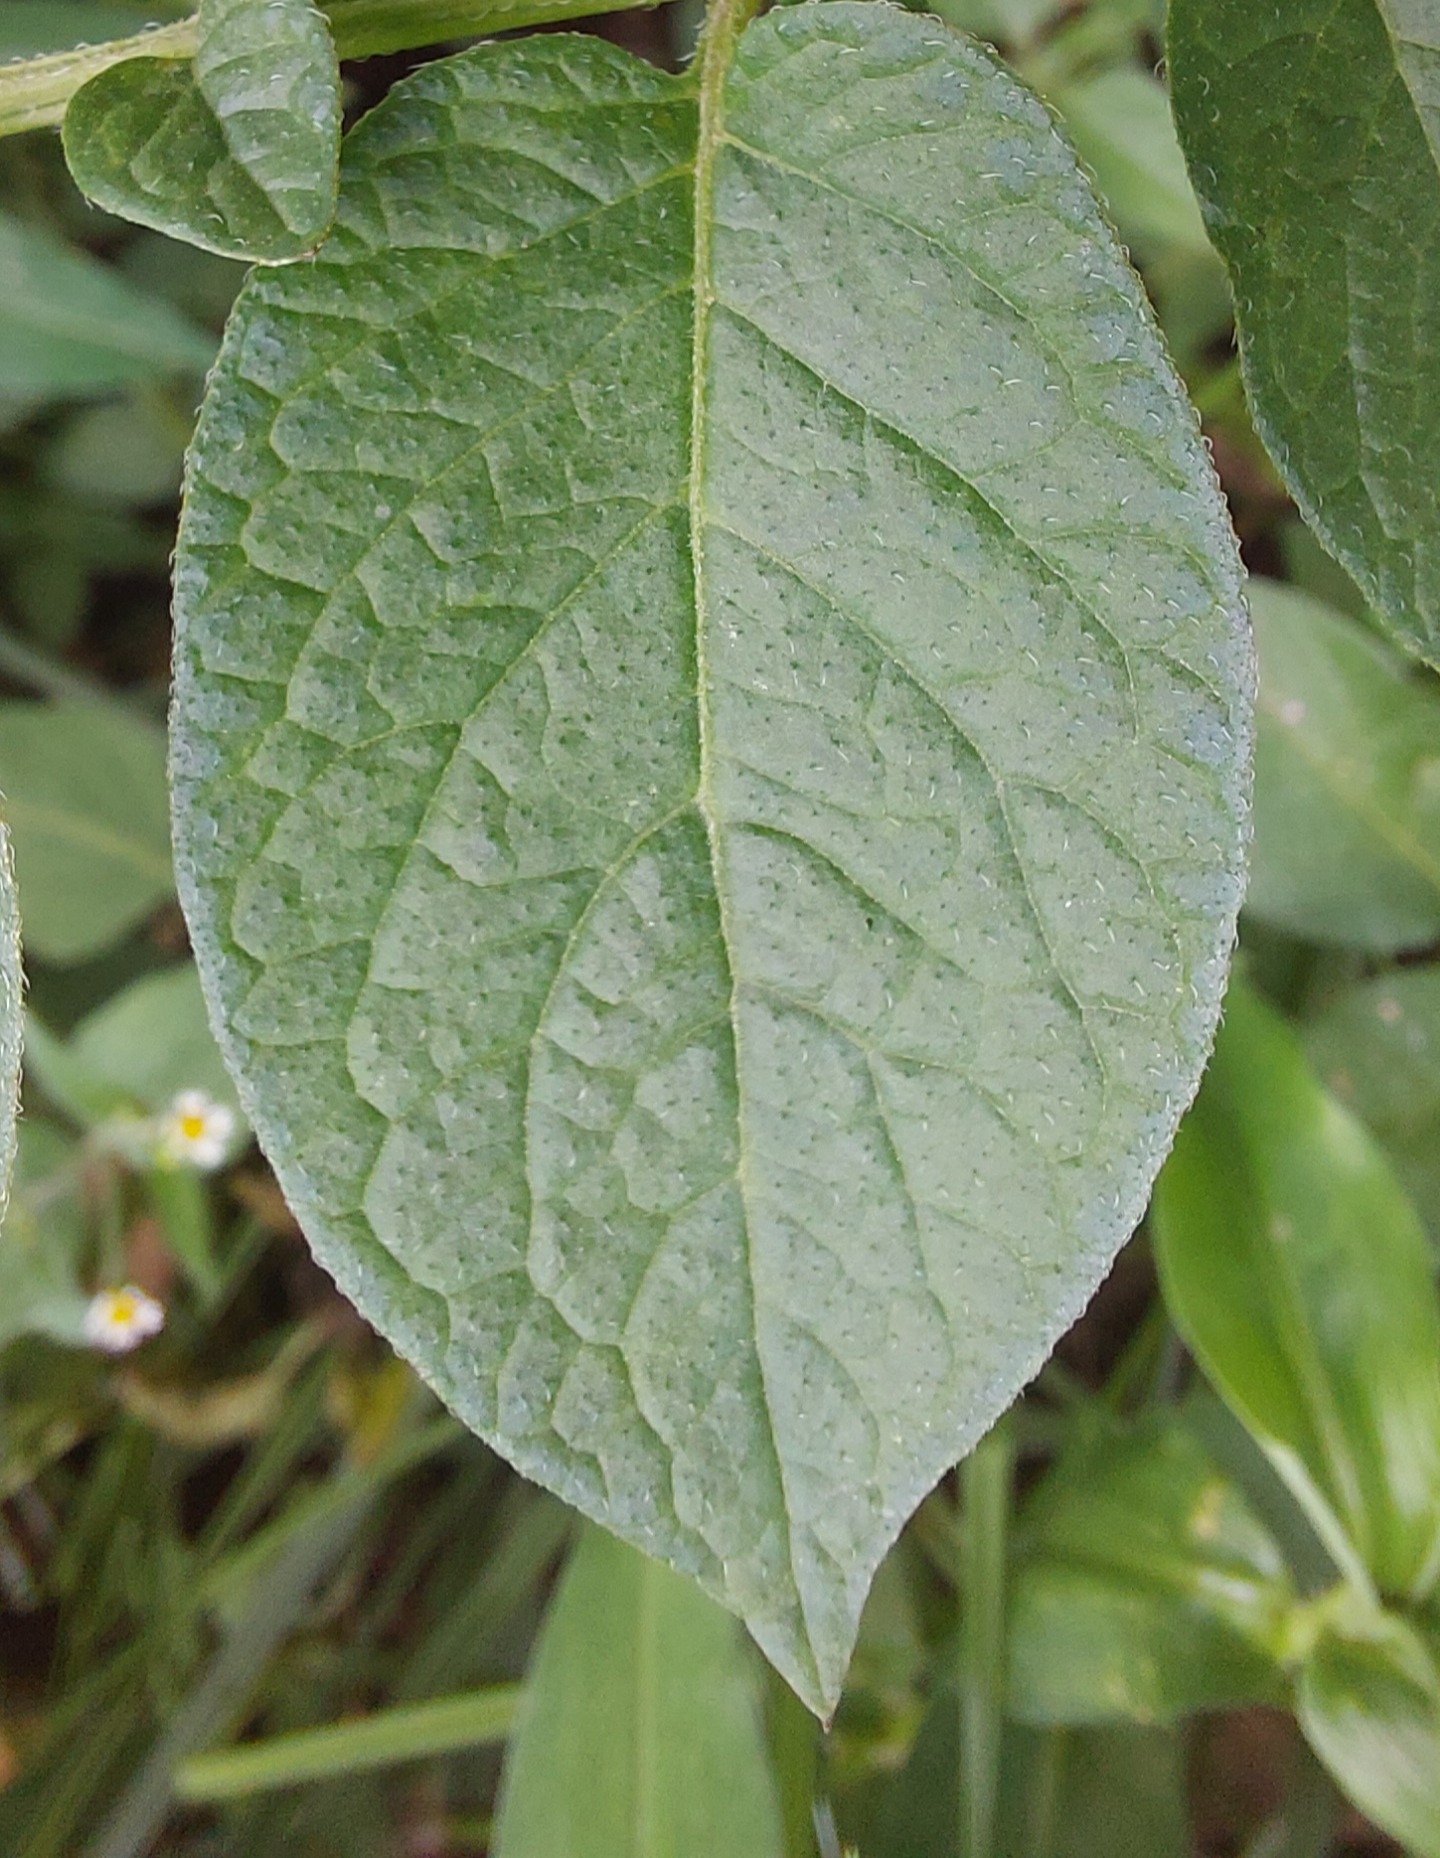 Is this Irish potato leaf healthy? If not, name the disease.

healthy
